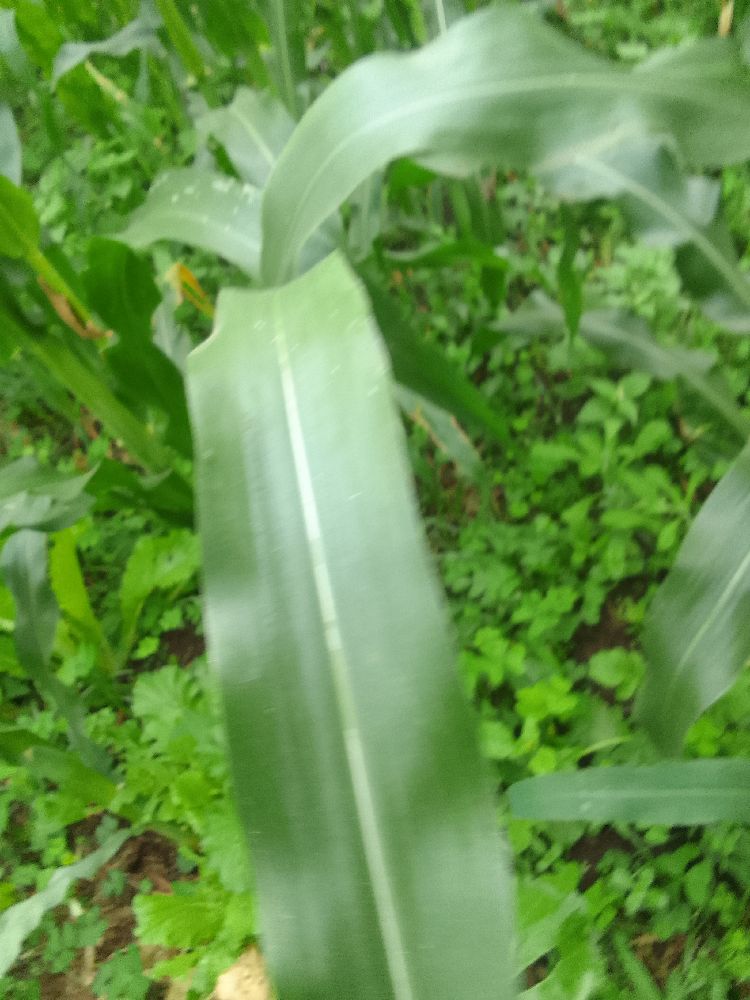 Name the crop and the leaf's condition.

maize, healthy
